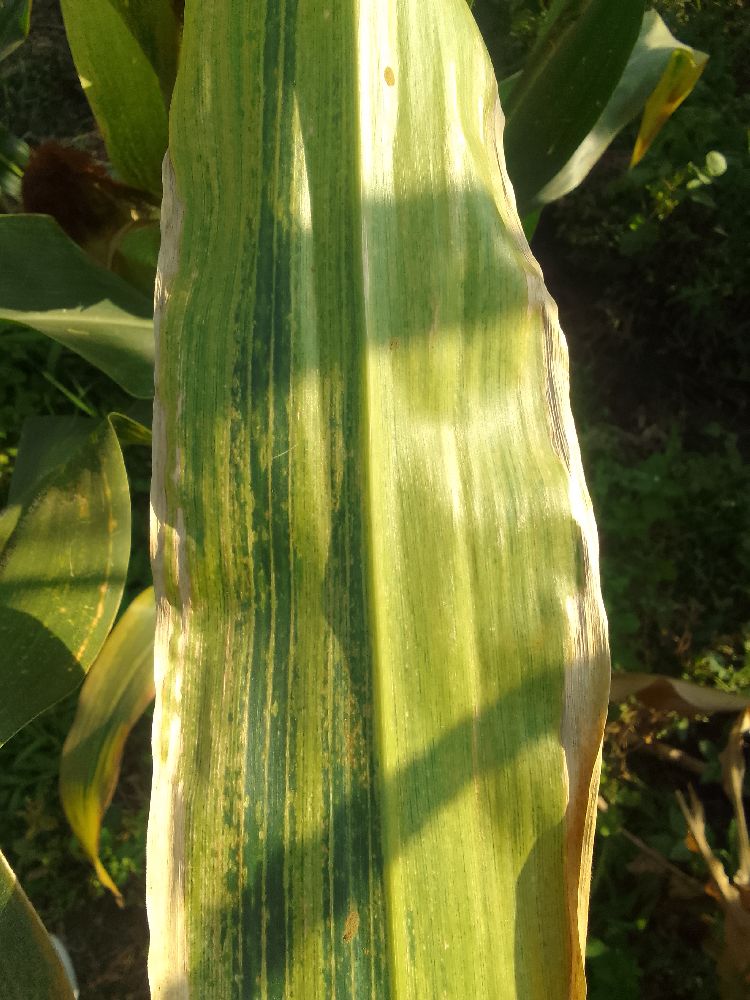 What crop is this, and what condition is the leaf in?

maize, maize lethal necrosis
